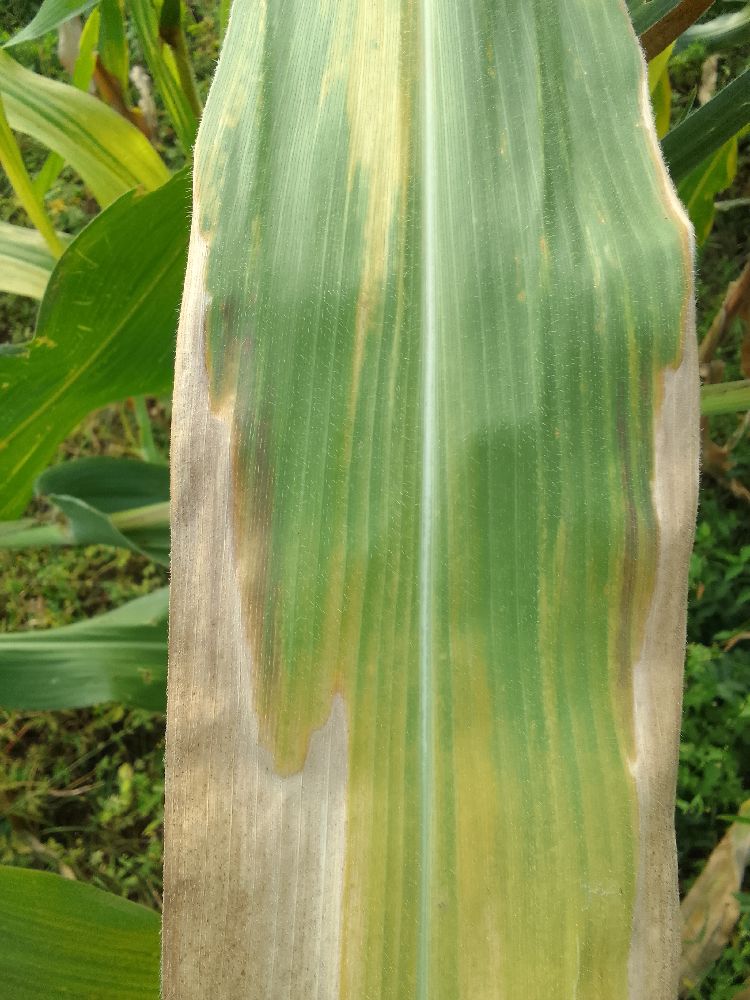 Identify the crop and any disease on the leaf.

maize, maize lethal necrosis
